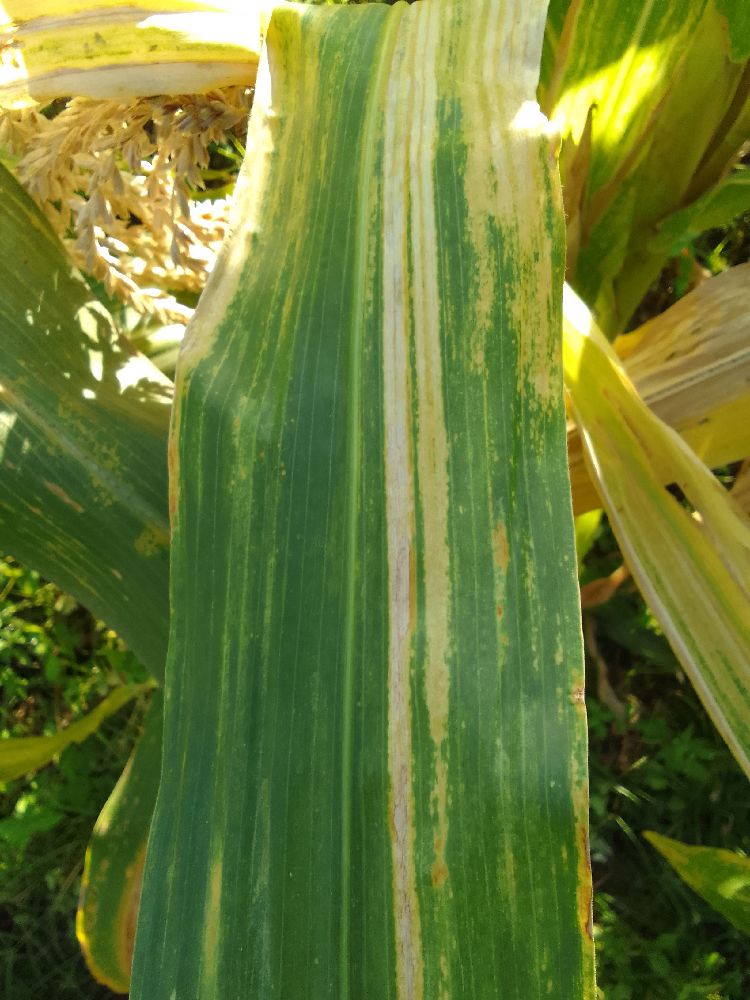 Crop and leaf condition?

maize, maize lethal necrosis
